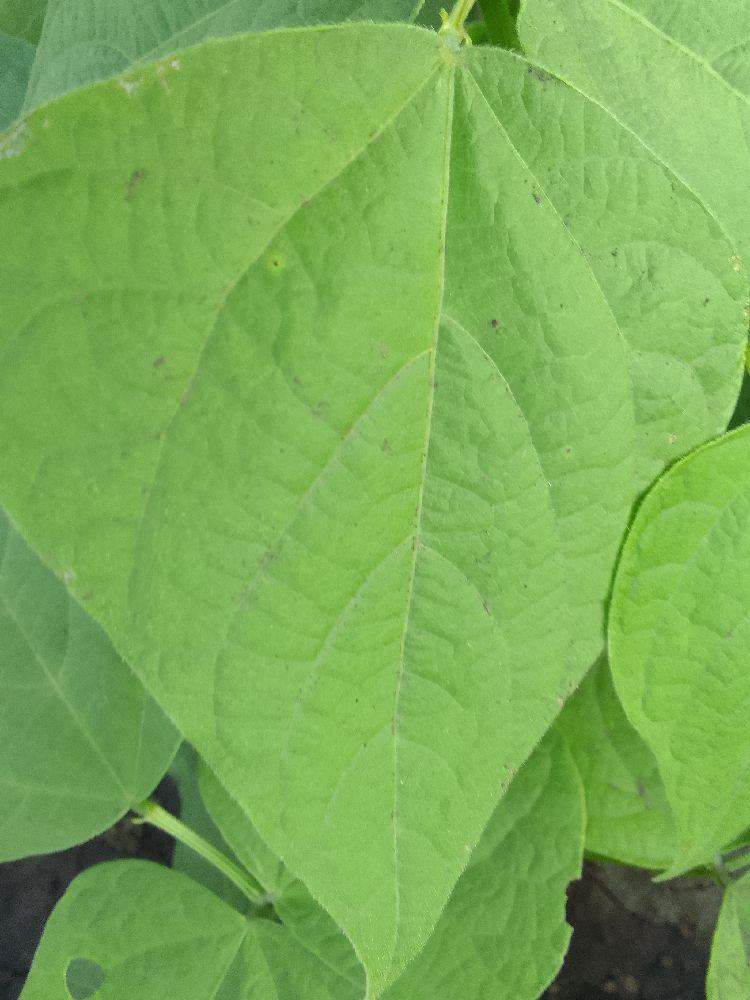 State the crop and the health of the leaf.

common bean, healthy
